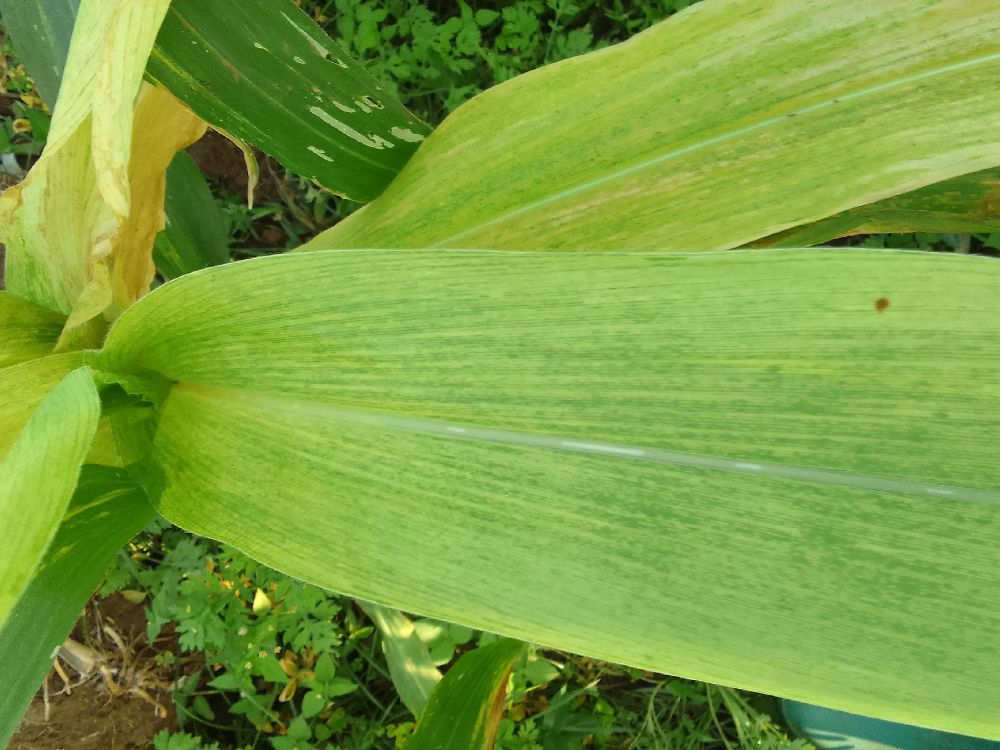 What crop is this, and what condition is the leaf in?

maize, maize lethal necrosis
